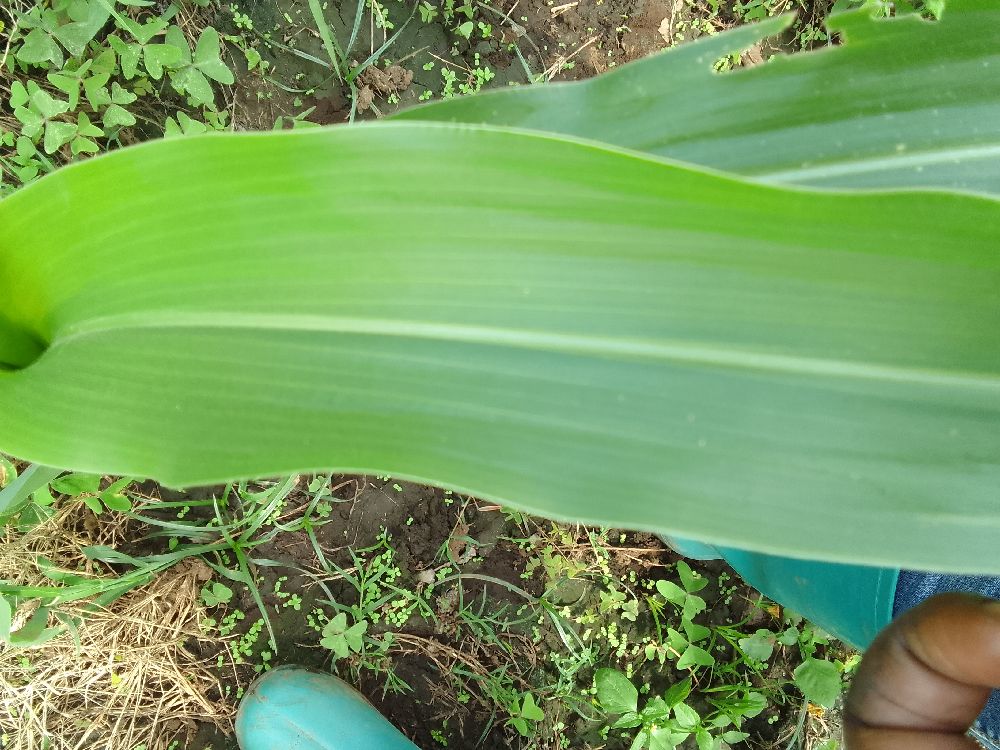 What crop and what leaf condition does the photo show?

maize, healthy
